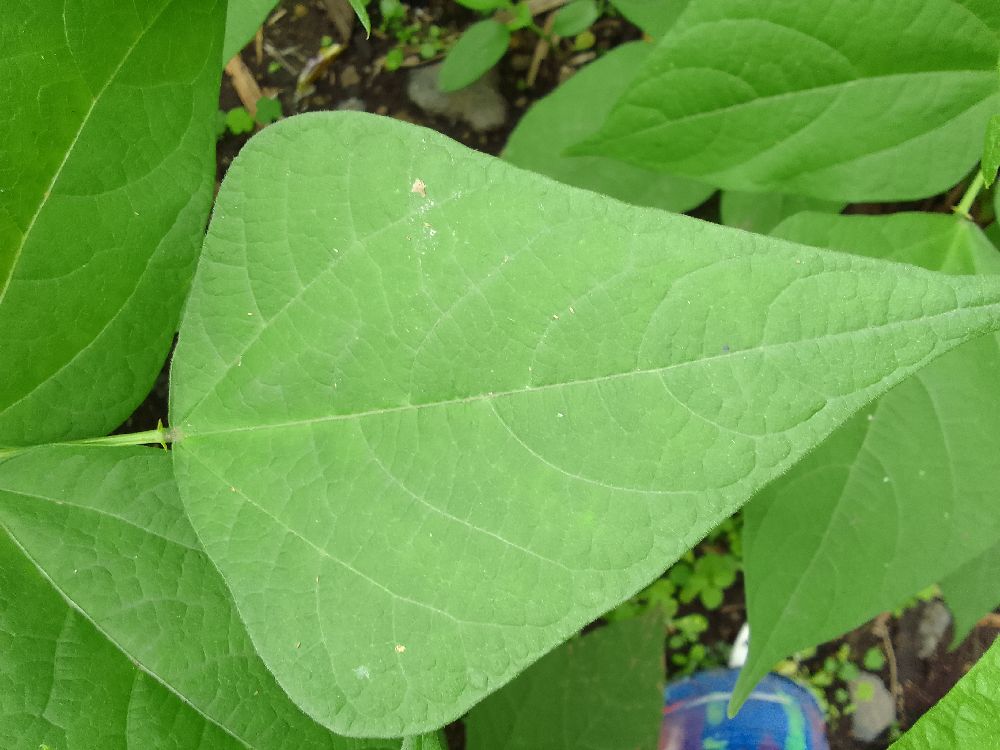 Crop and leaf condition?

common bean, healthy
